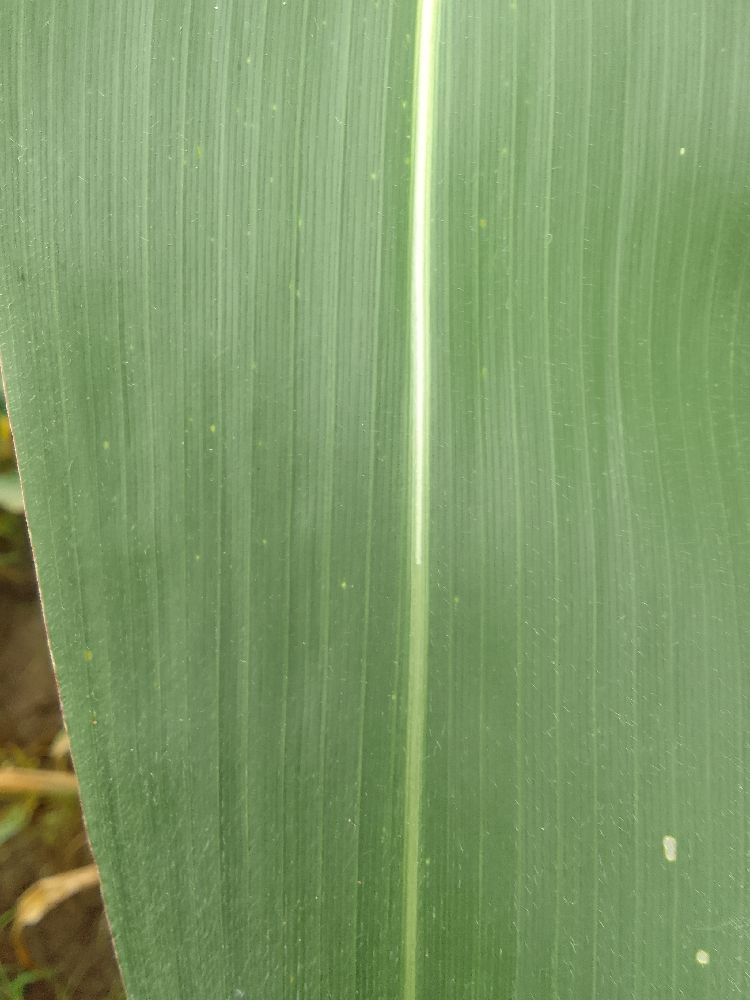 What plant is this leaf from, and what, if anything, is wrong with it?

maize, healthy
